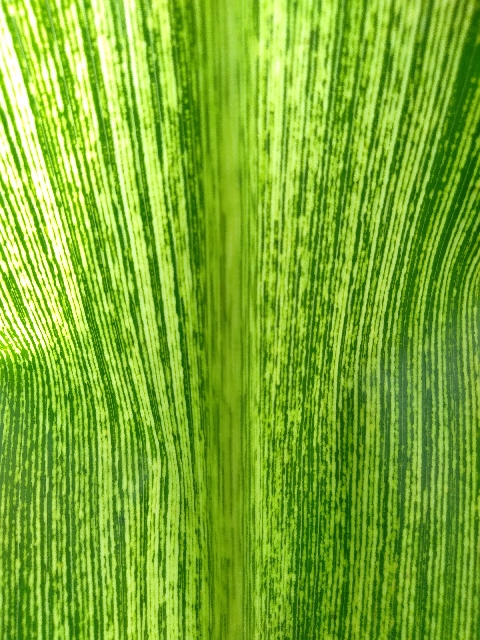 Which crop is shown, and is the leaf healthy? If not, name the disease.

maize, maize streak virus
